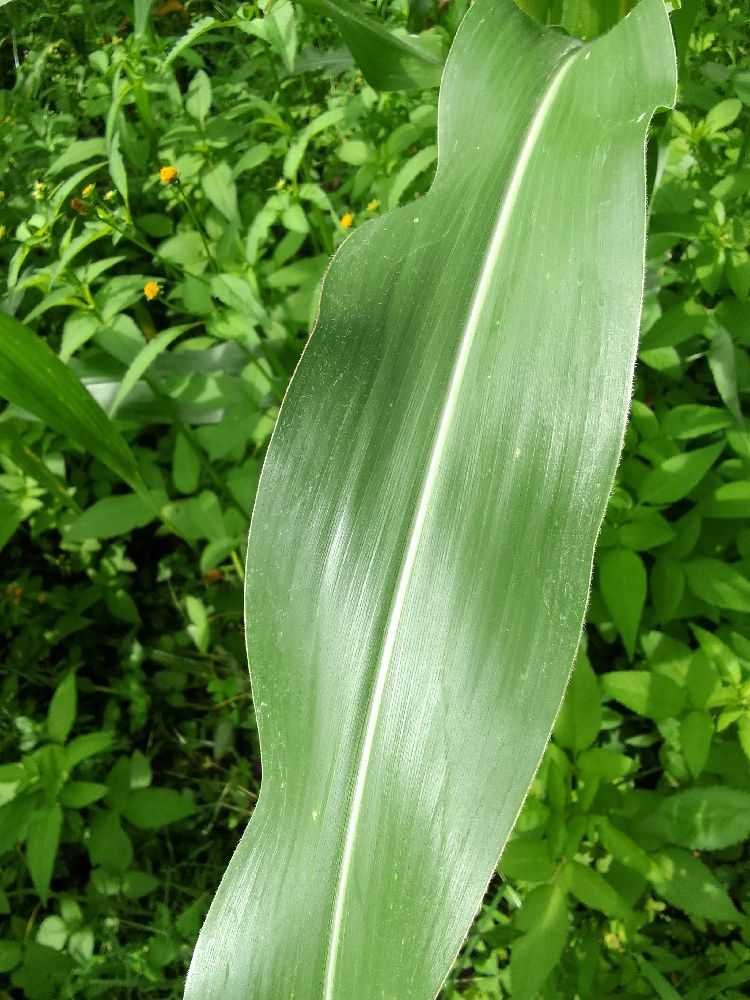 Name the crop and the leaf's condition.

maize, healthy
